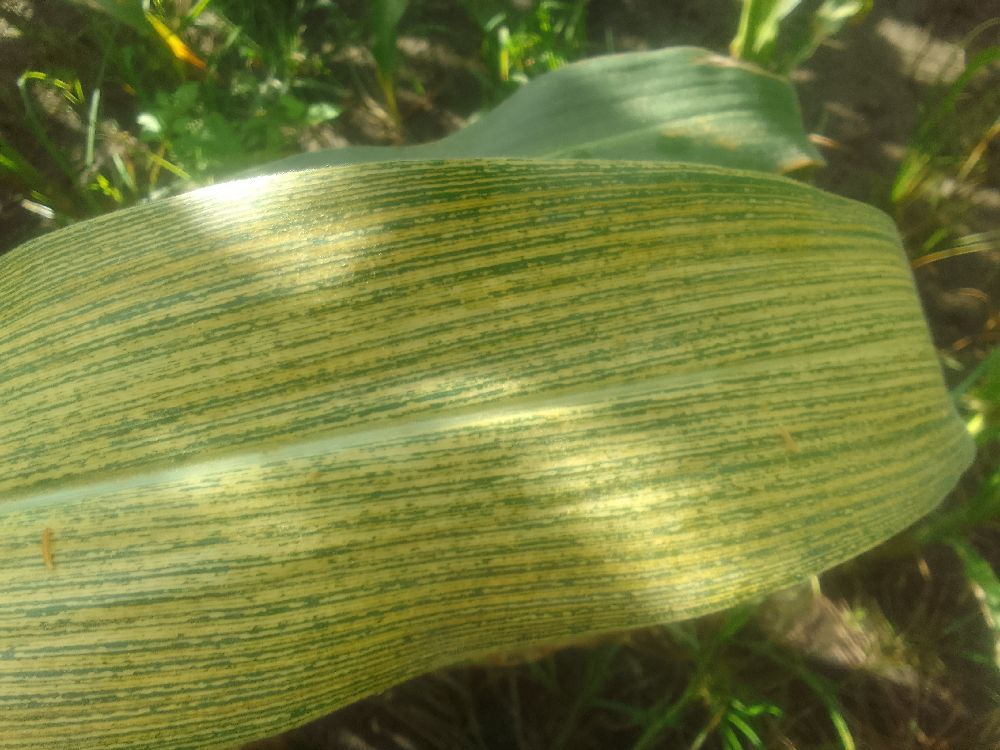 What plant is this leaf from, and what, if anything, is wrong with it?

maize, maize streak virus
